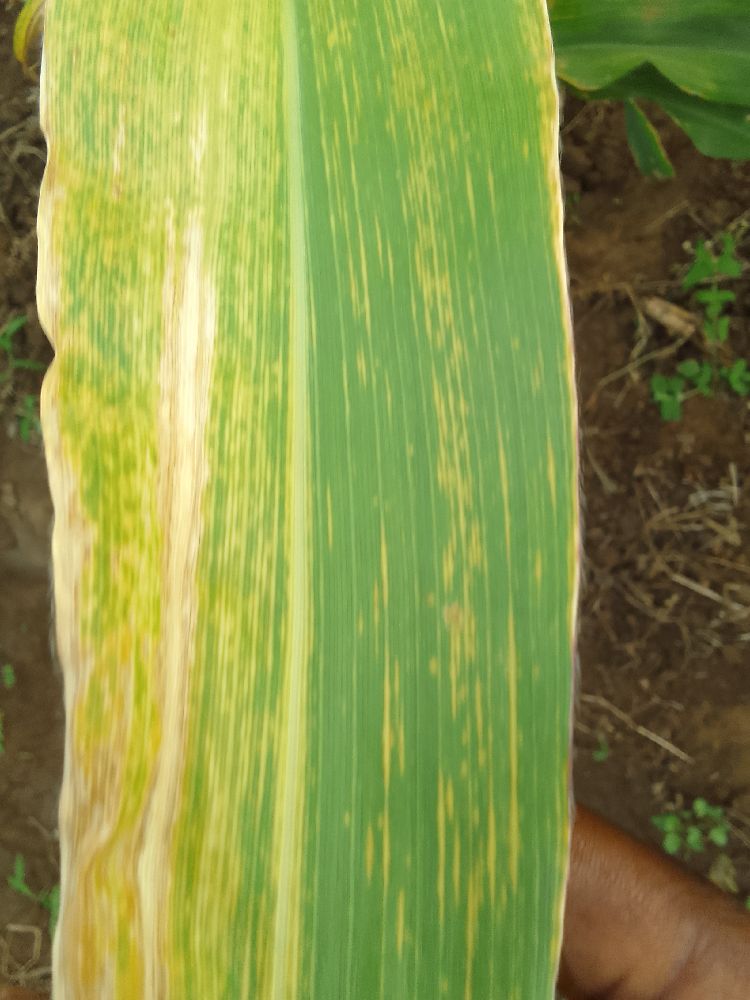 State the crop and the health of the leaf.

maize, maize lethal necrosis
